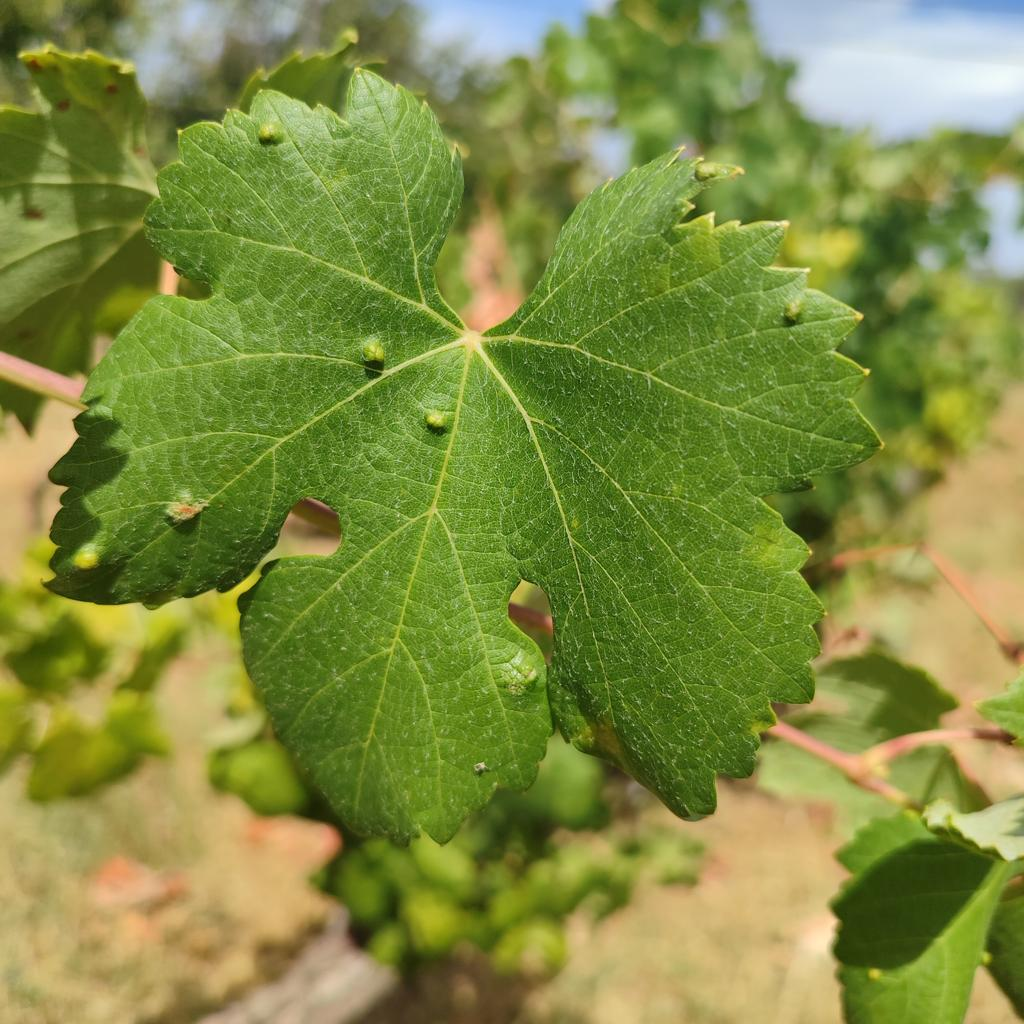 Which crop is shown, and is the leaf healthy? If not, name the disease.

grapevine, erineum mite
